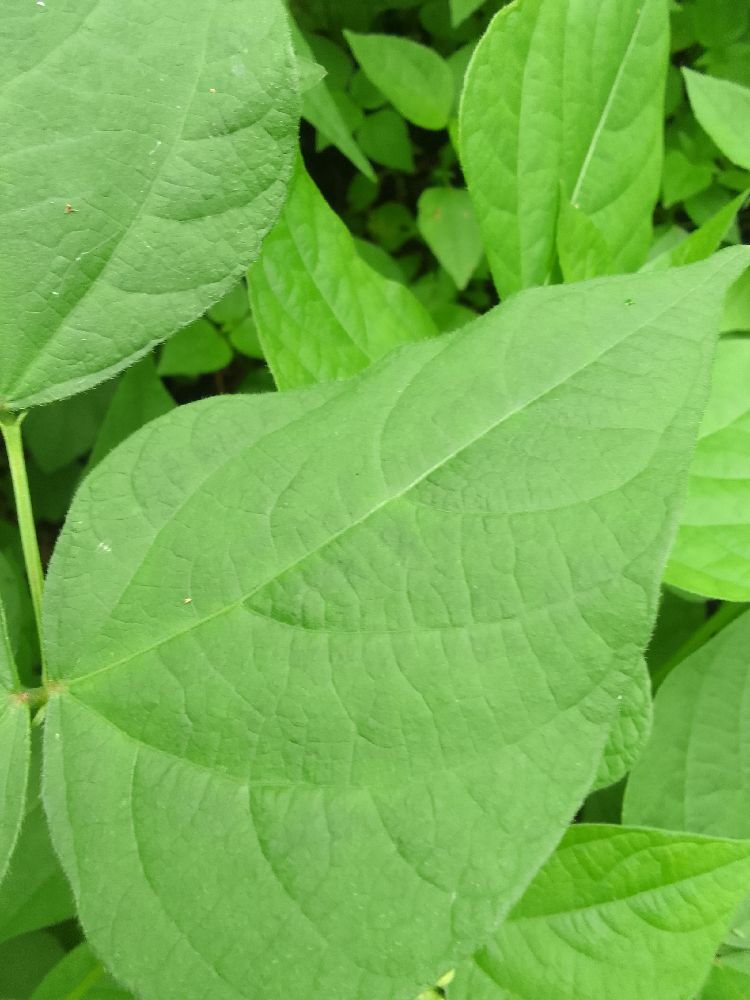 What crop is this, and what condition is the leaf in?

common bean, healthy
